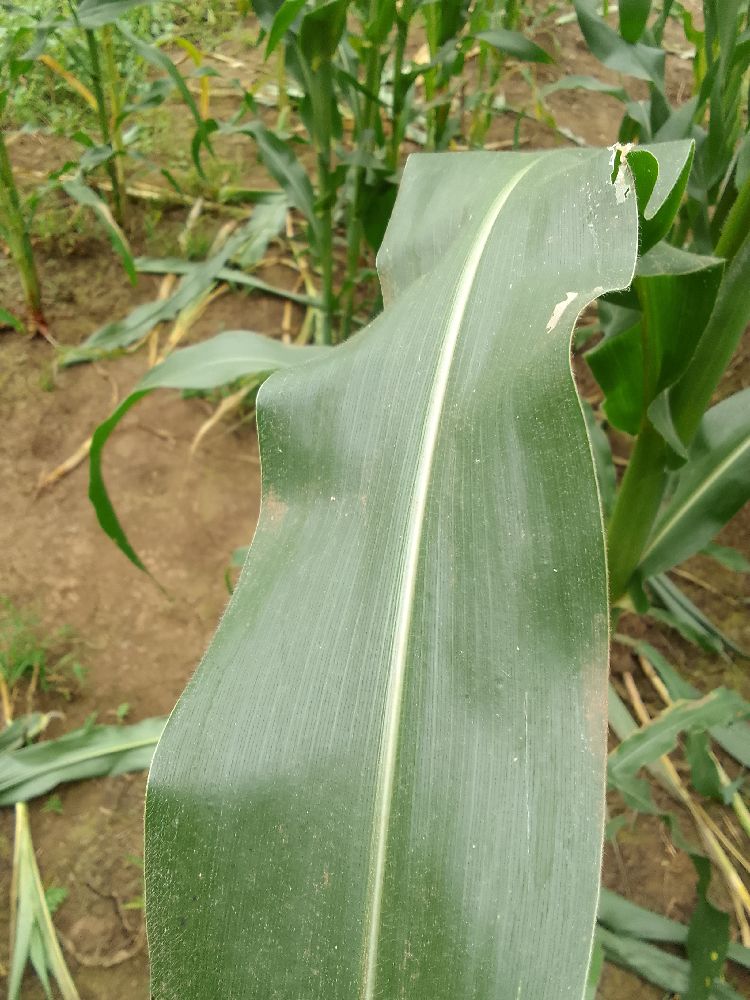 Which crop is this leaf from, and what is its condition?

maize, healthy
